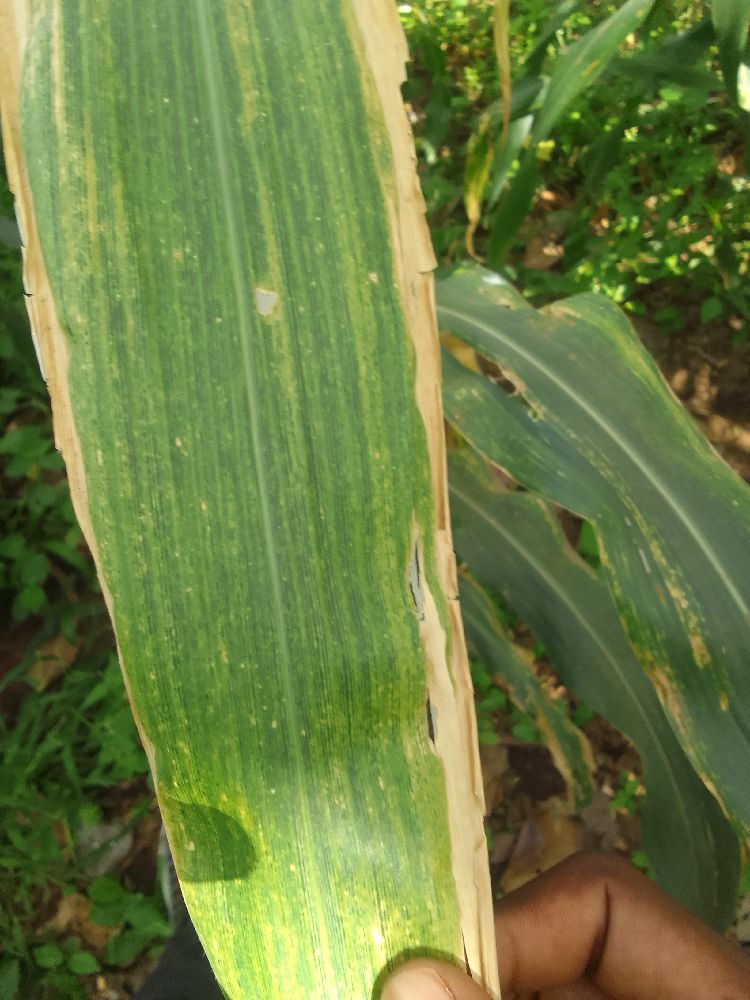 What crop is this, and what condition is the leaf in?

maize, maize lethal necrosis
